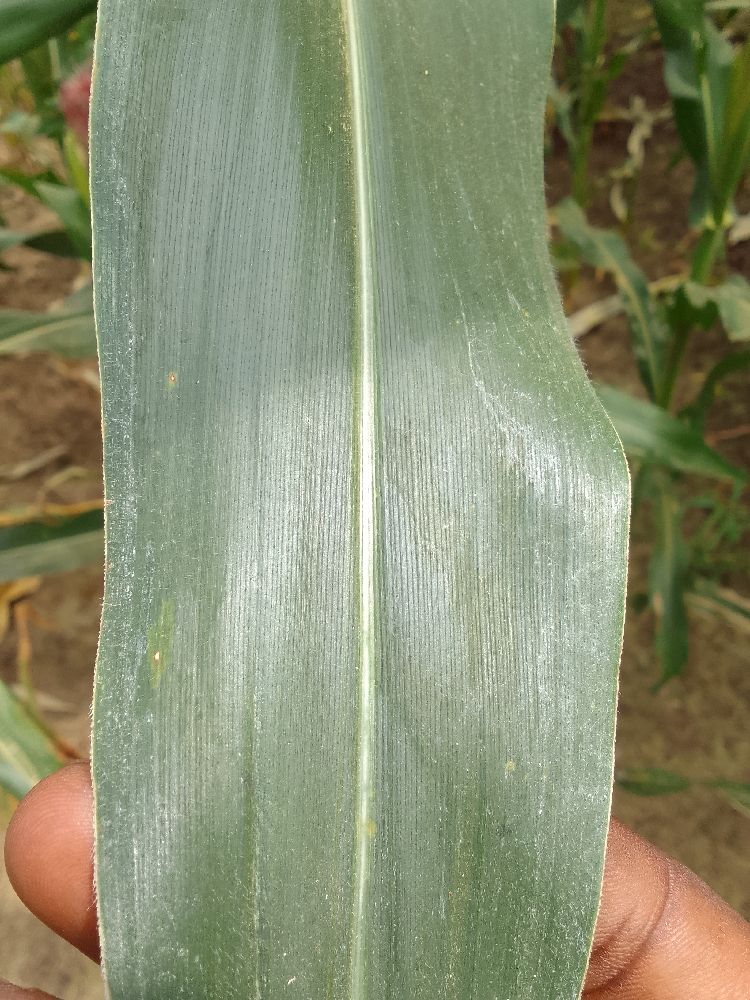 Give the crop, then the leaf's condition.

maize, healthy
